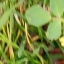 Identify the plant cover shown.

unstructured weed
